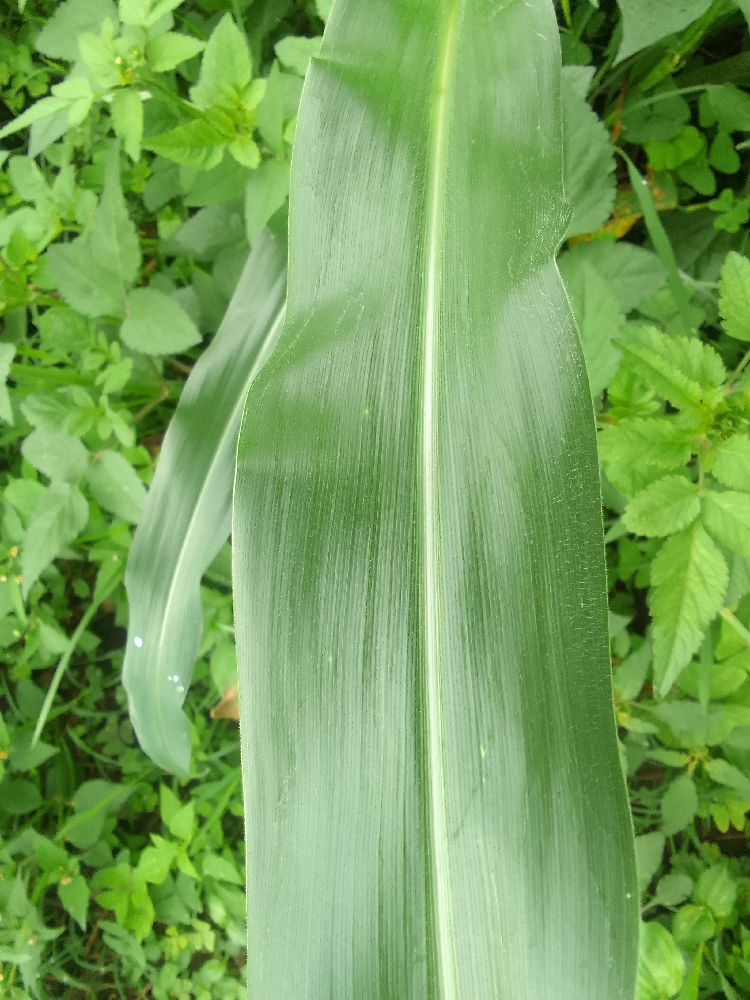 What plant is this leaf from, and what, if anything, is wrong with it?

maize, healthy
